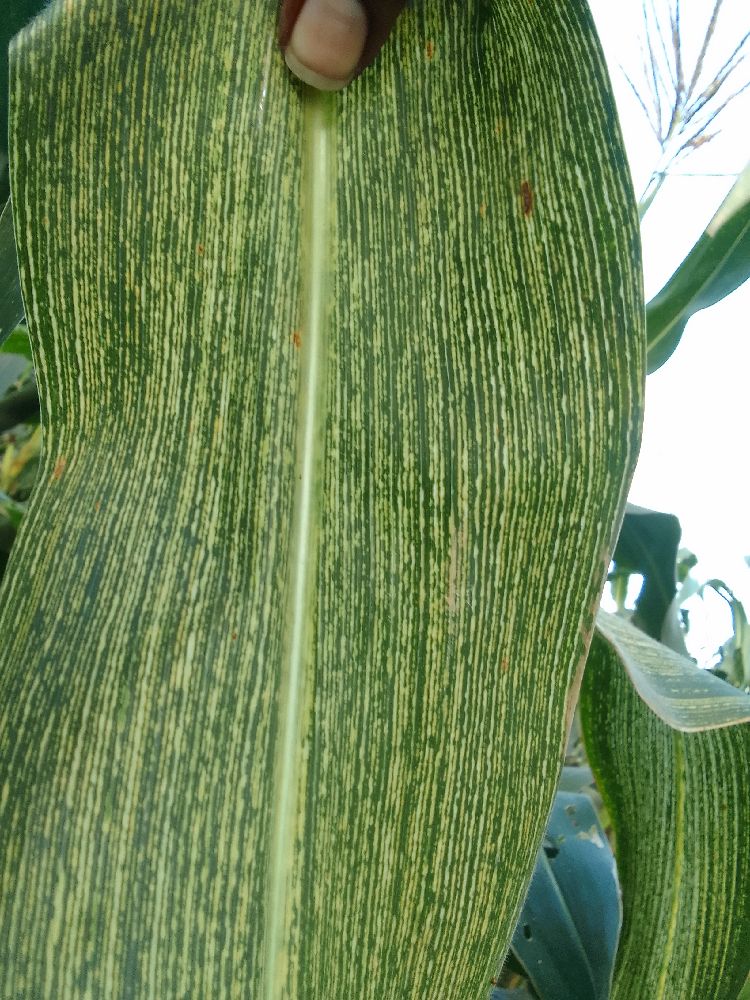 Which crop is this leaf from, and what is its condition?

maize, maize streak virus
